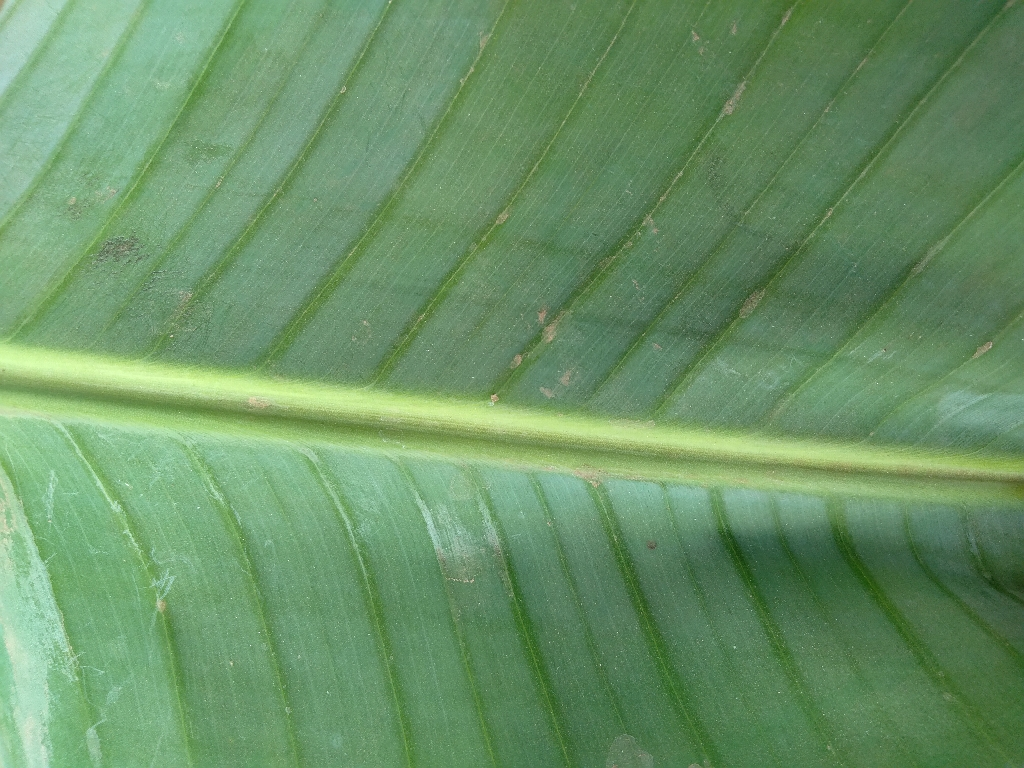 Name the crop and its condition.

banana, healthy
